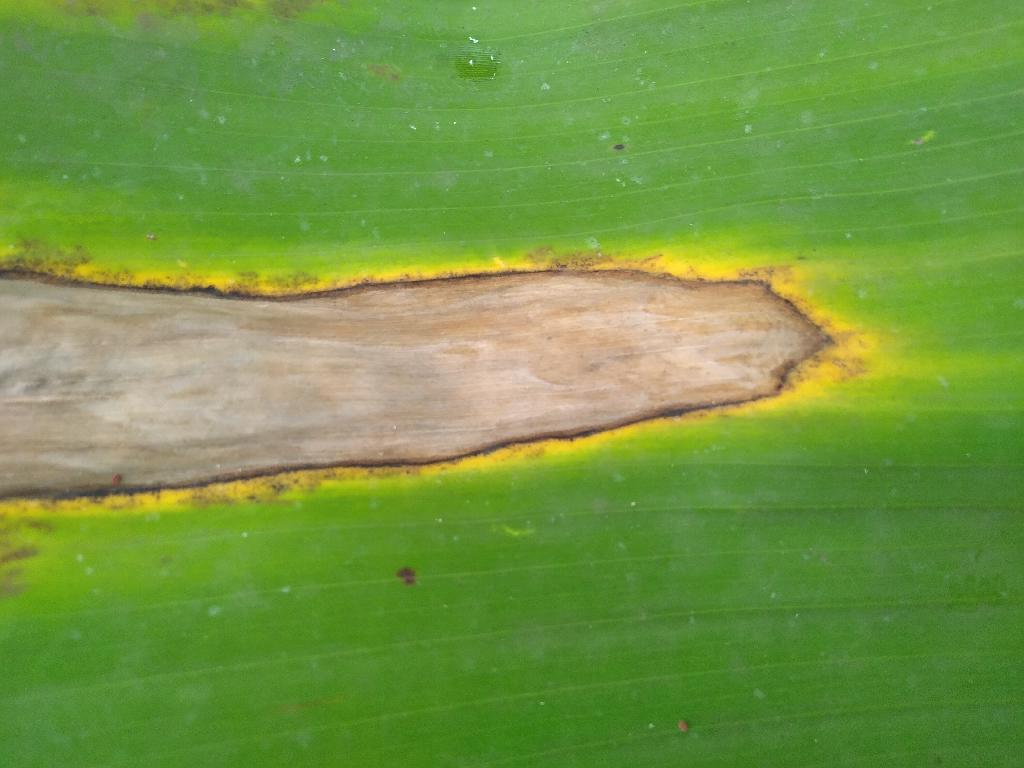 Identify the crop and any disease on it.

banana, black sigatoka
